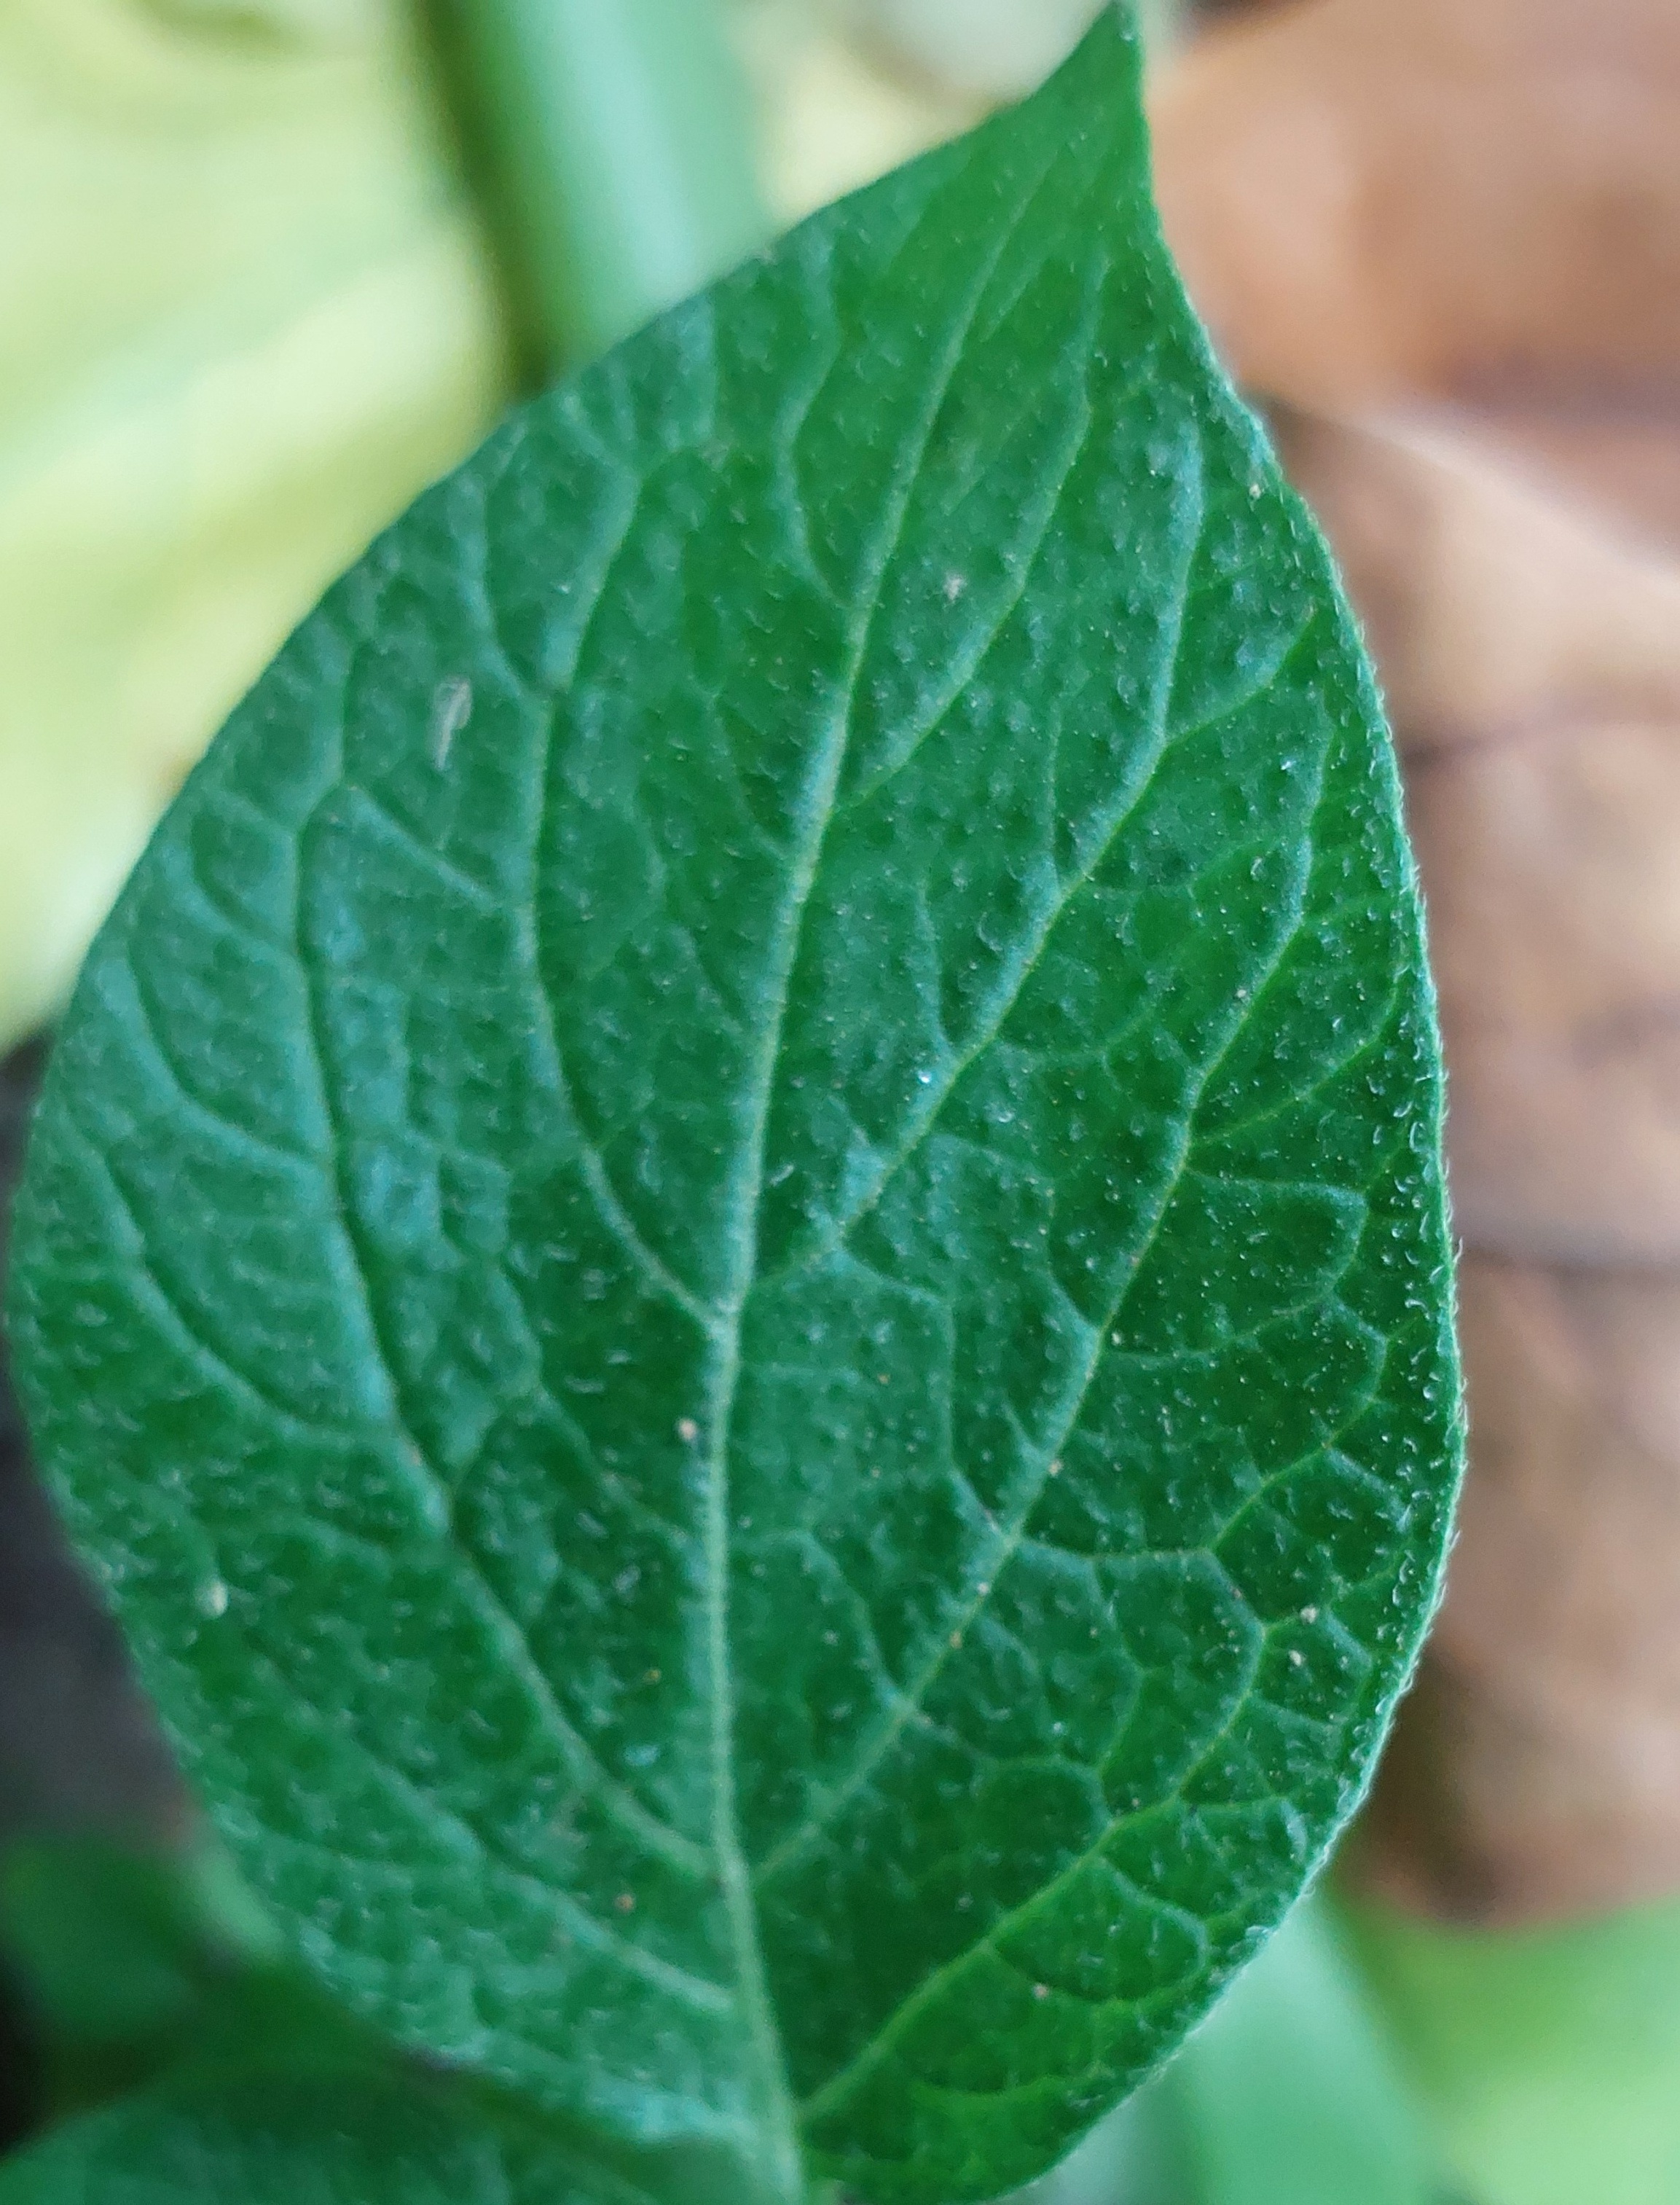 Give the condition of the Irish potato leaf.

healthy
